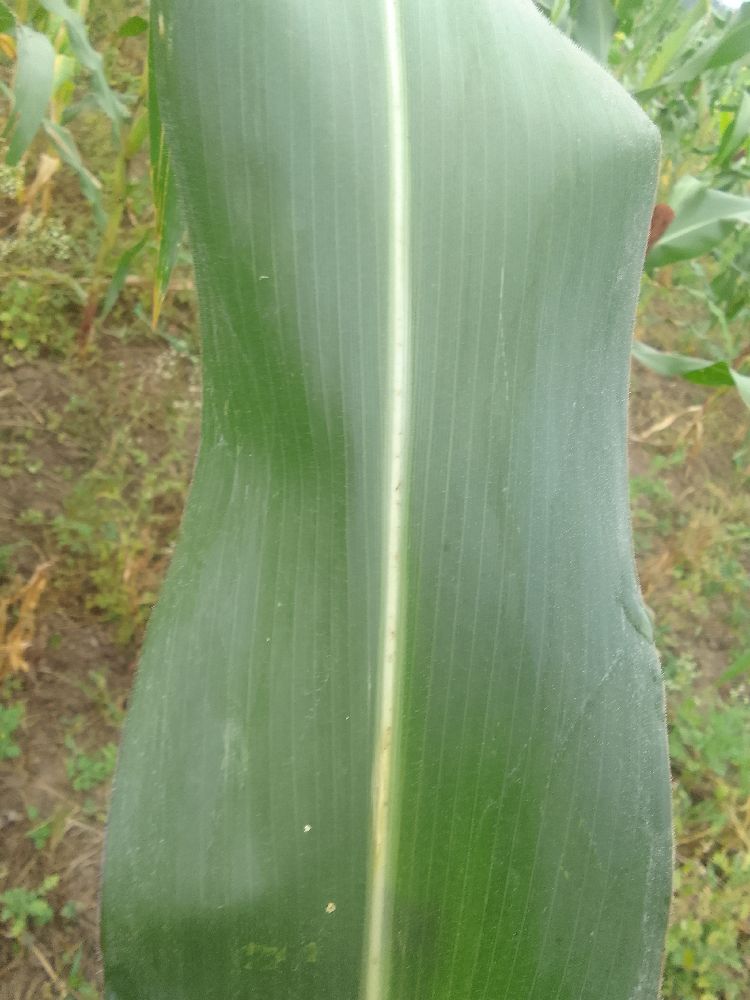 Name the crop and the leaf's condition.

maize, healthy
